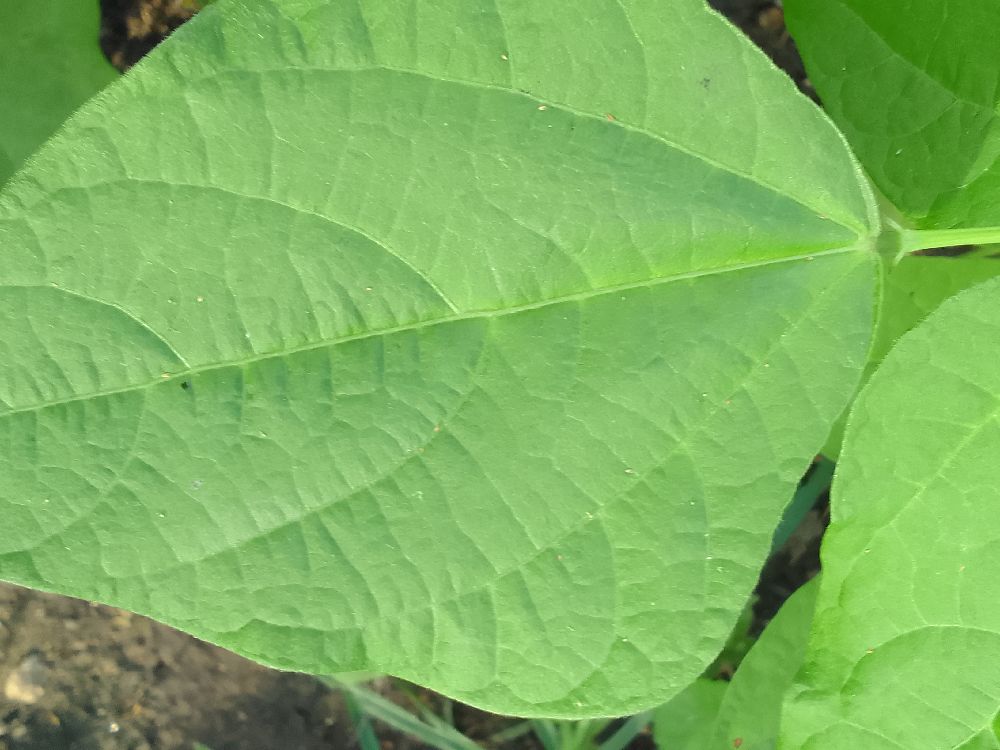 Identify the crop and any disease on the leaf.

common bean, healthy
